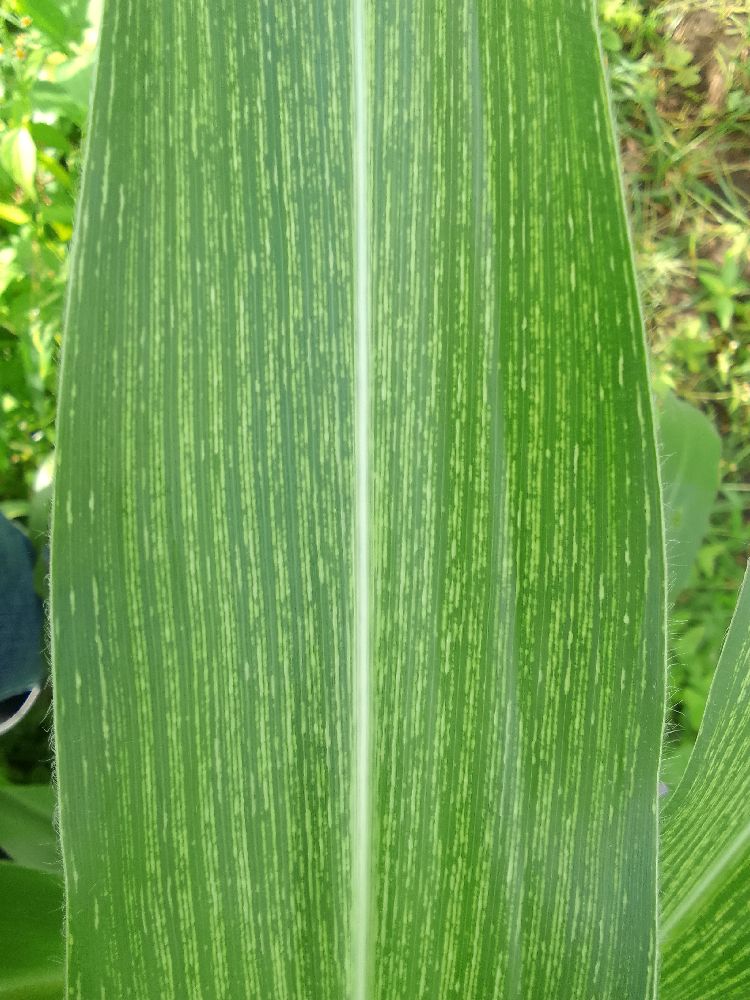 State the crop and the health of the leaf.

maize, maize streak virus
